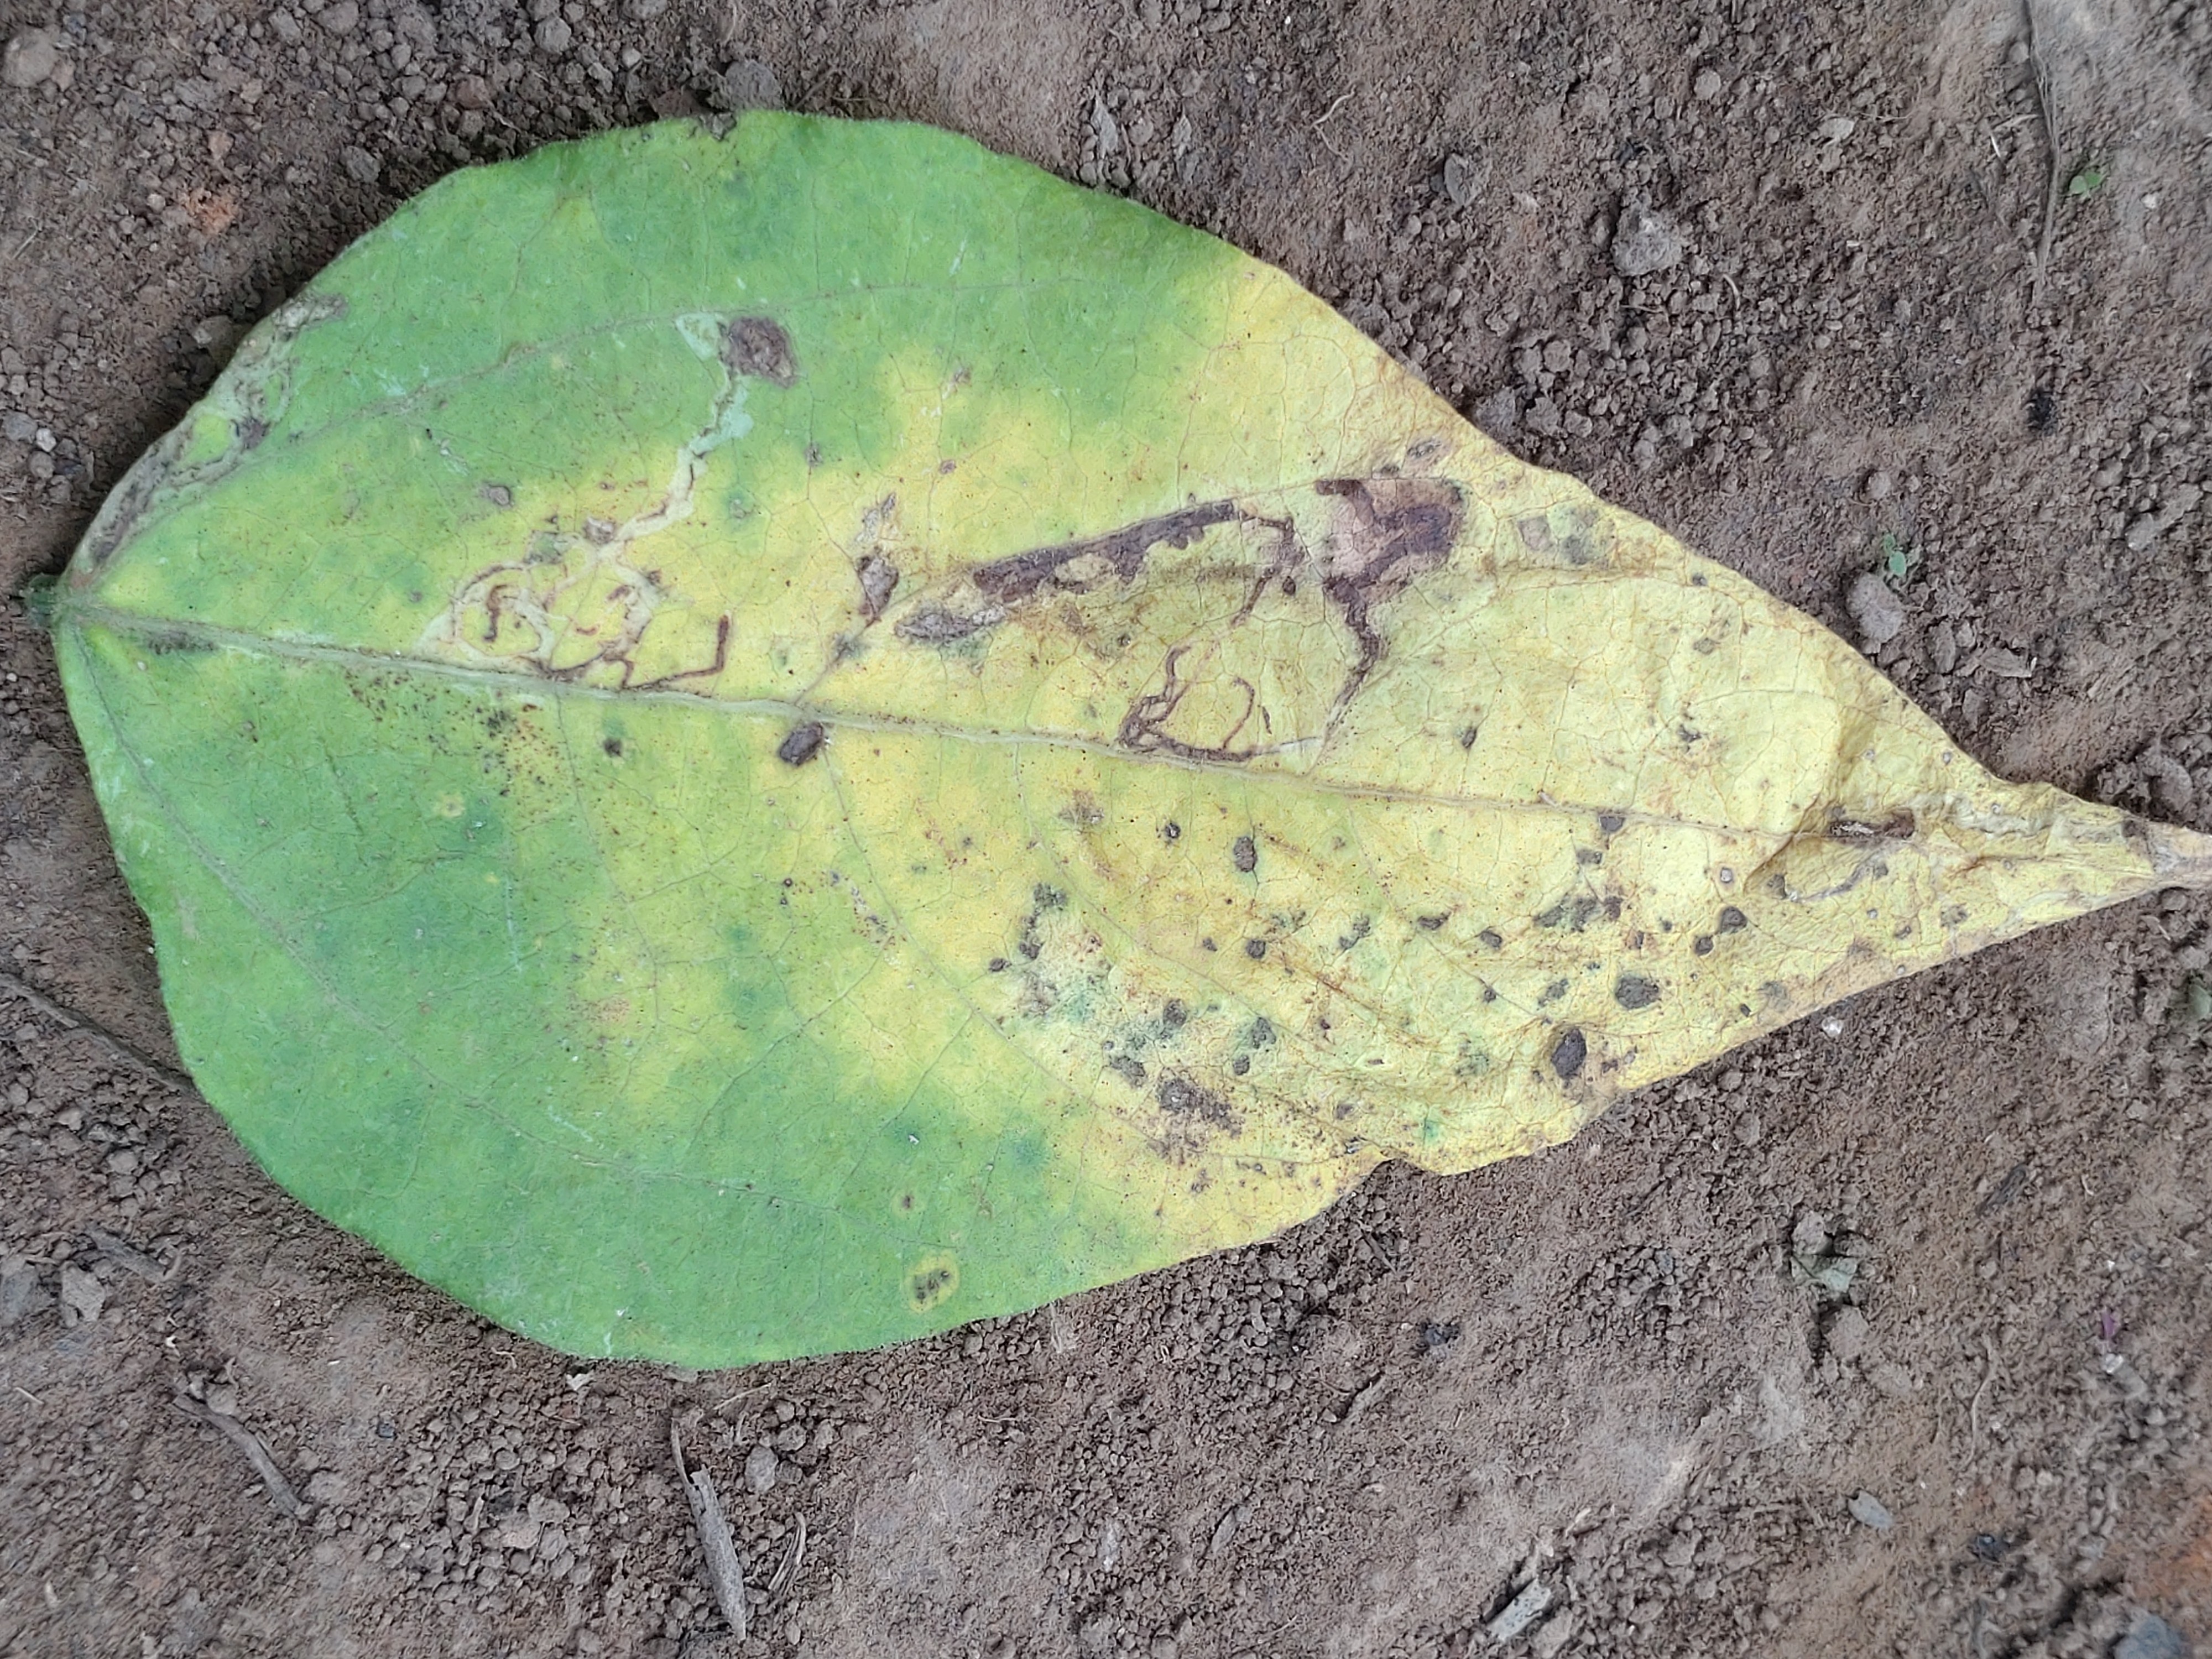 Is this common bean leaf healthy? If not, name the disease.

anthracnose
